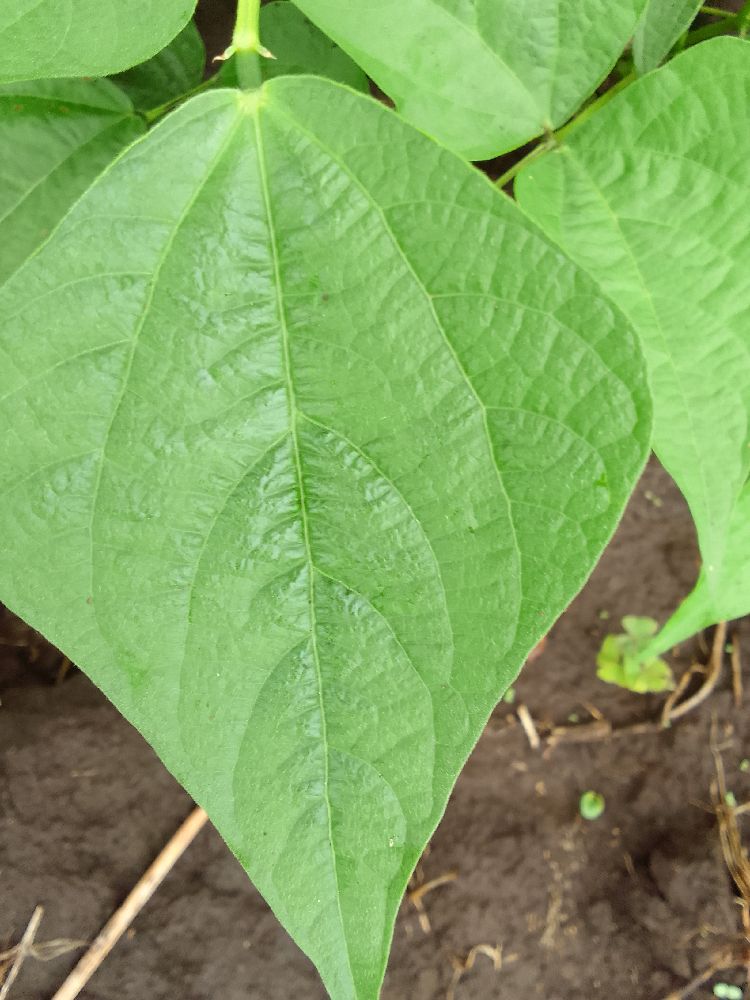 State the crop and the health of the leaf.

common bean, healthy
